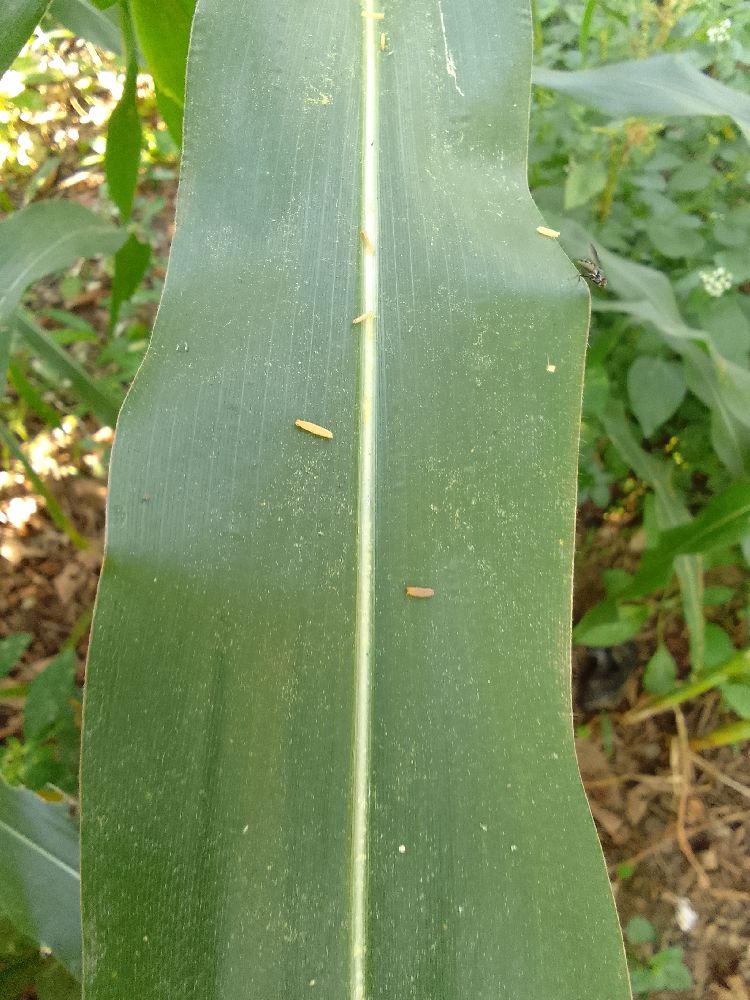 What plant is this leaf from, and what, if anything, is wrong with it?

maize, healthy
